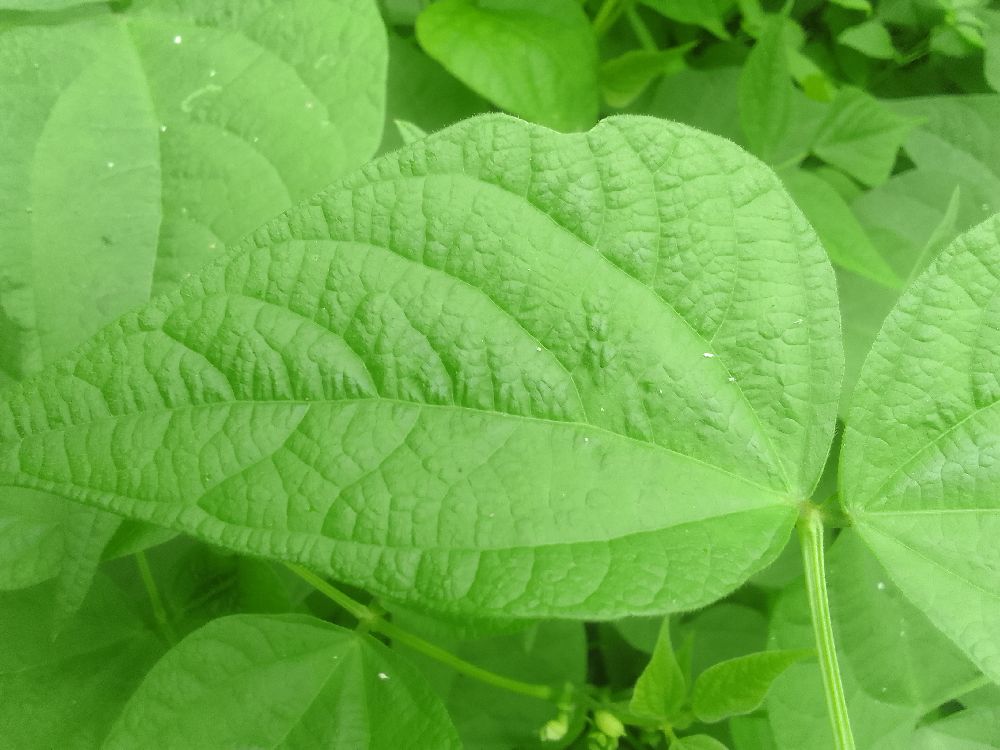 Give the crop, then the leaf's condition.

common bean, healthy
